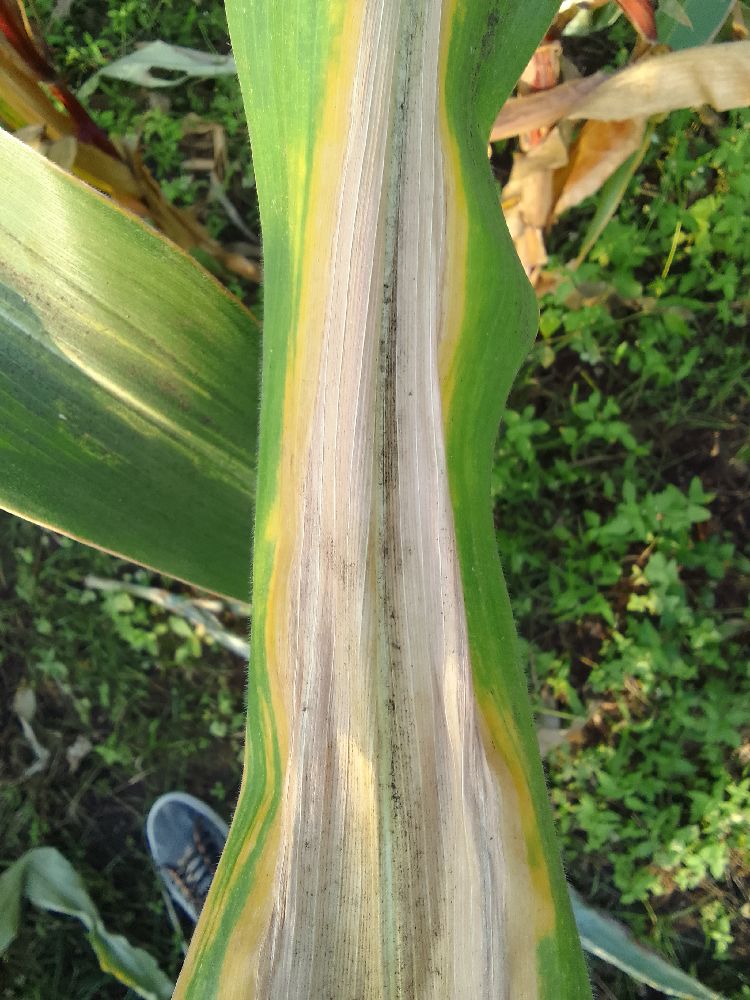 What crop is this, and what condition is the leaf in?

maize, maize lethal necrosis
